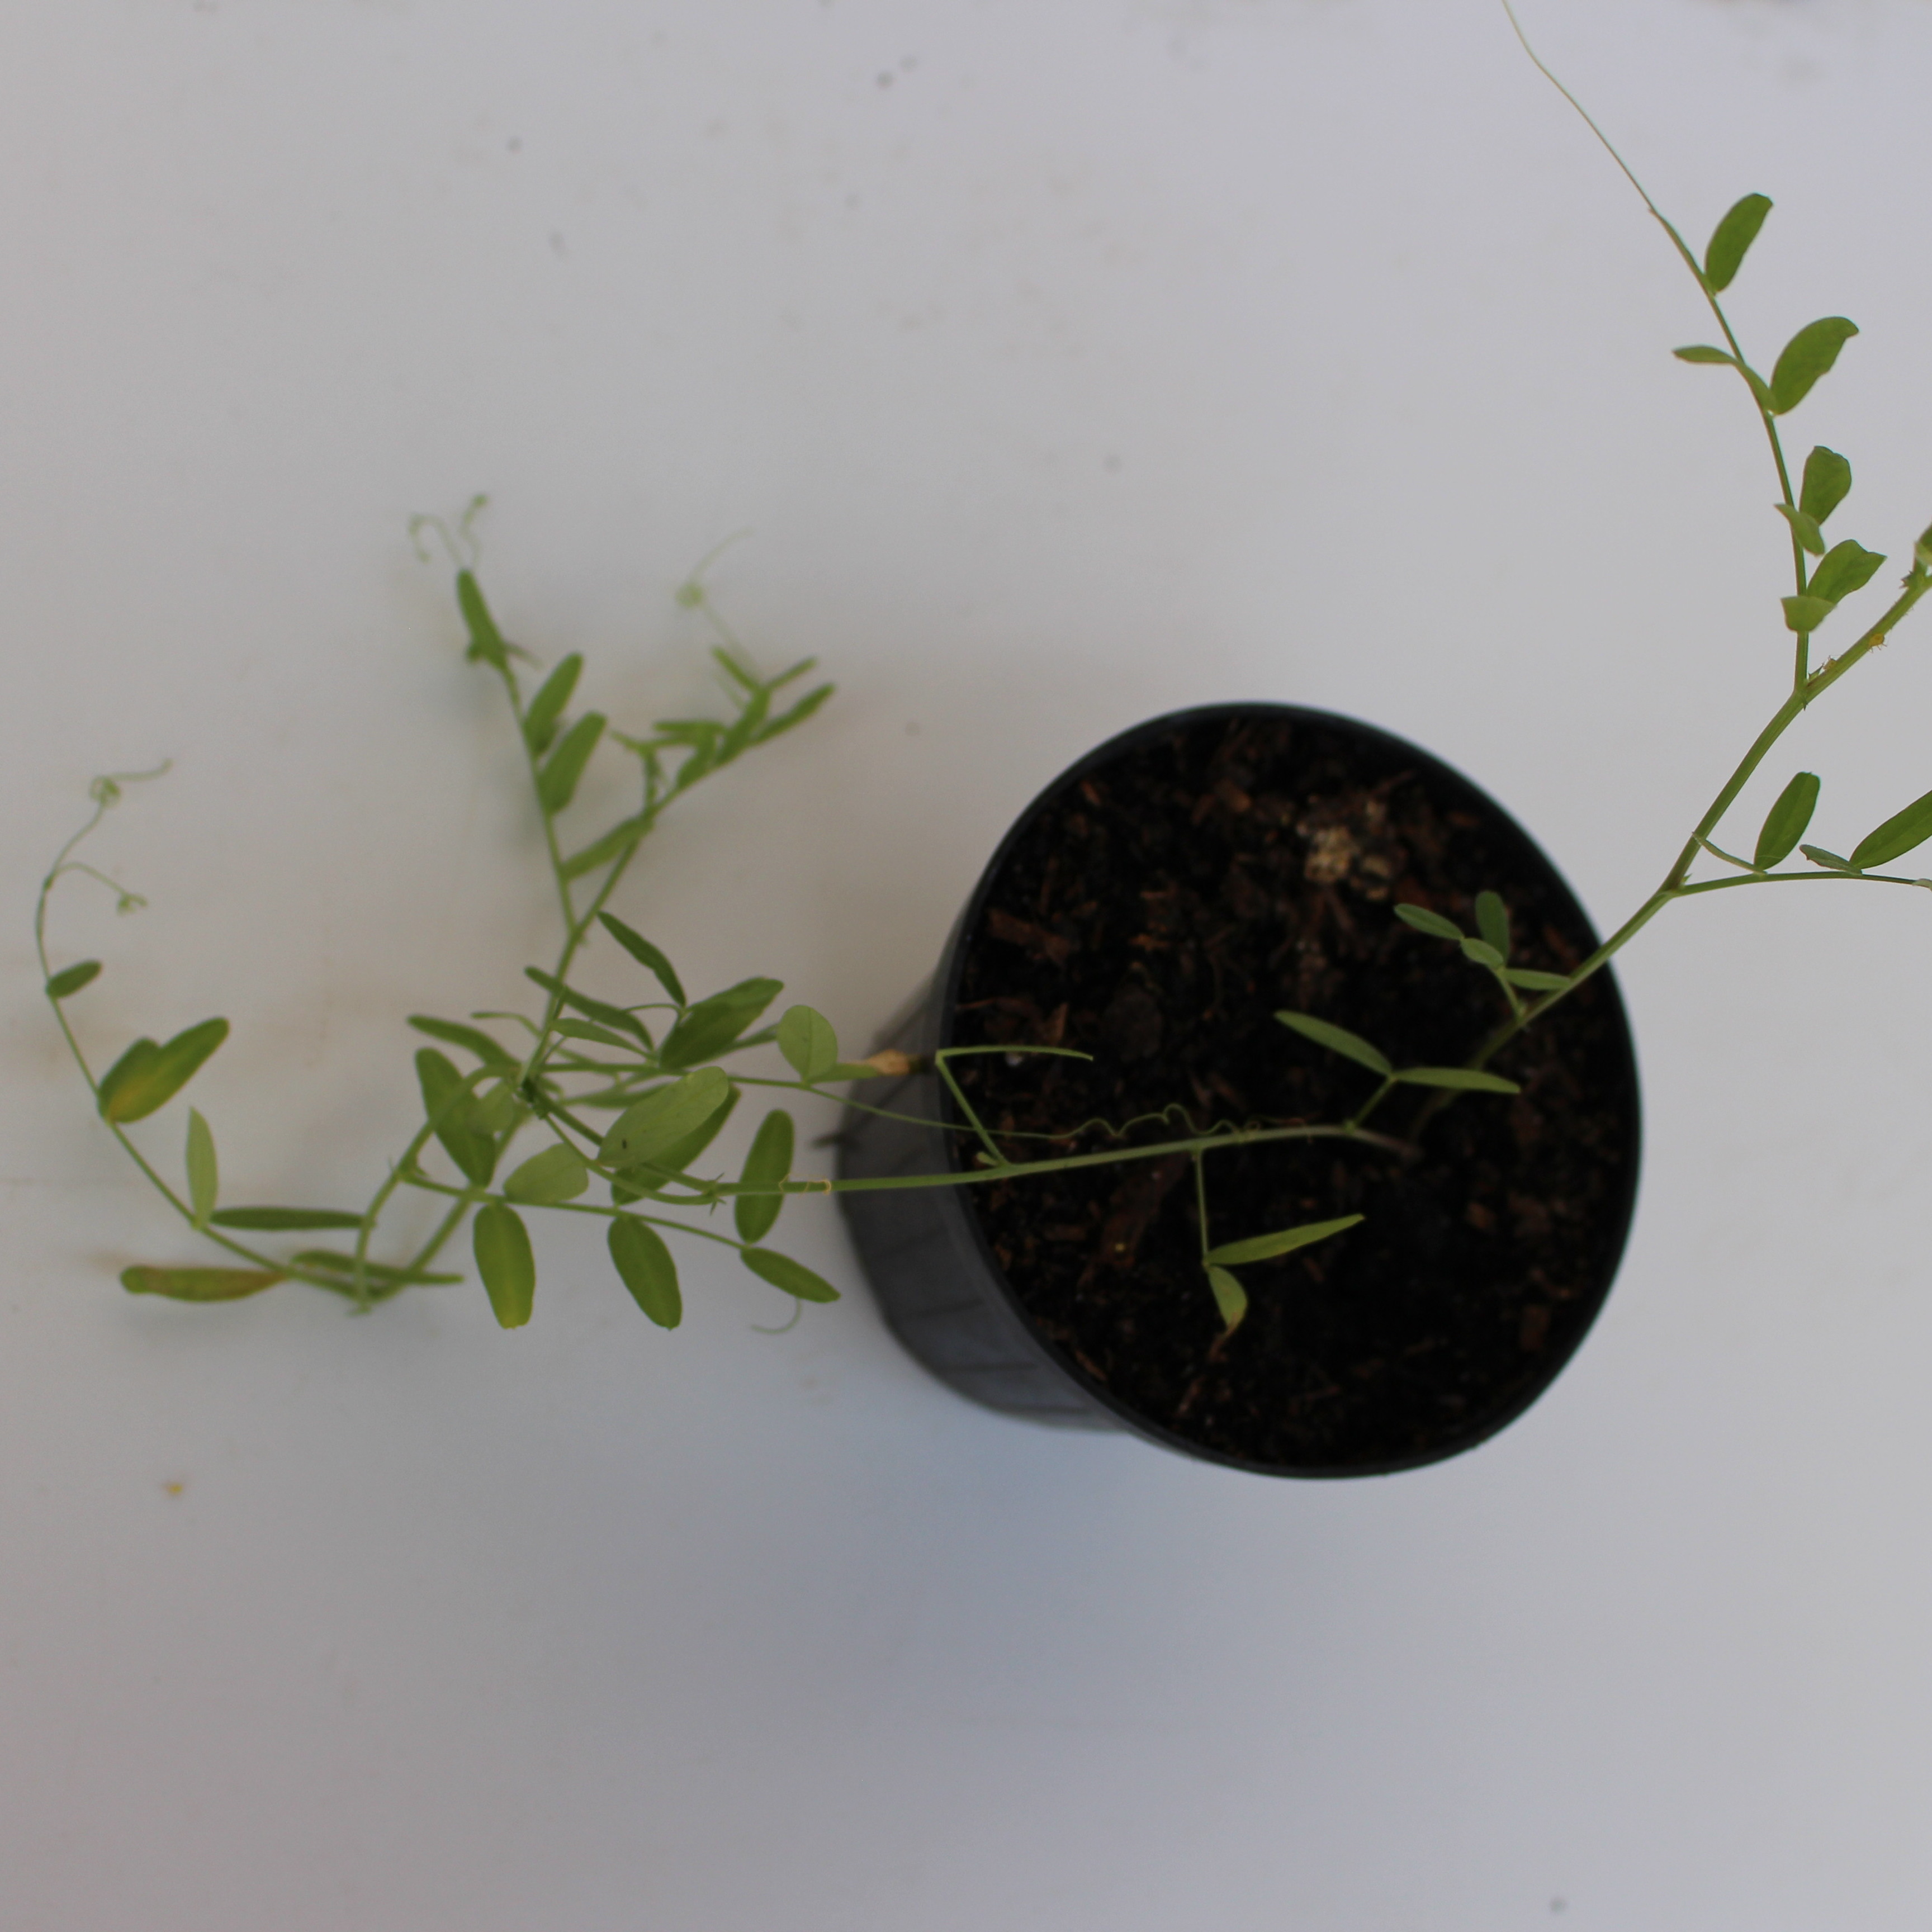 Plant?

Vicia sativa
